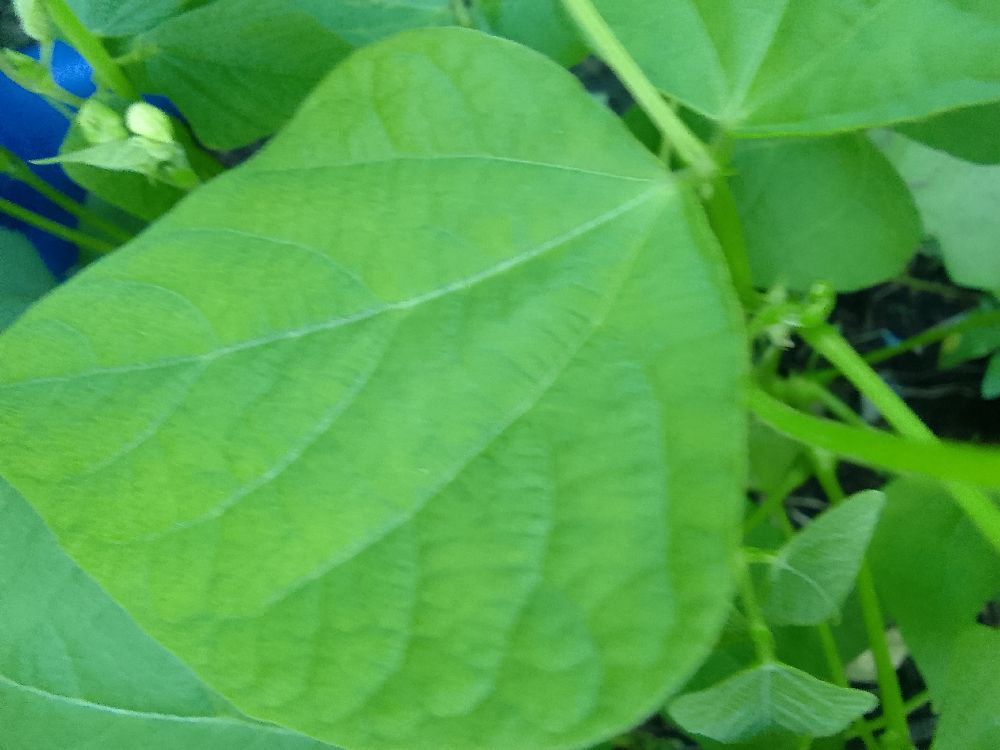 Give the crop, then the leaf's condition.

common bean, healthy
